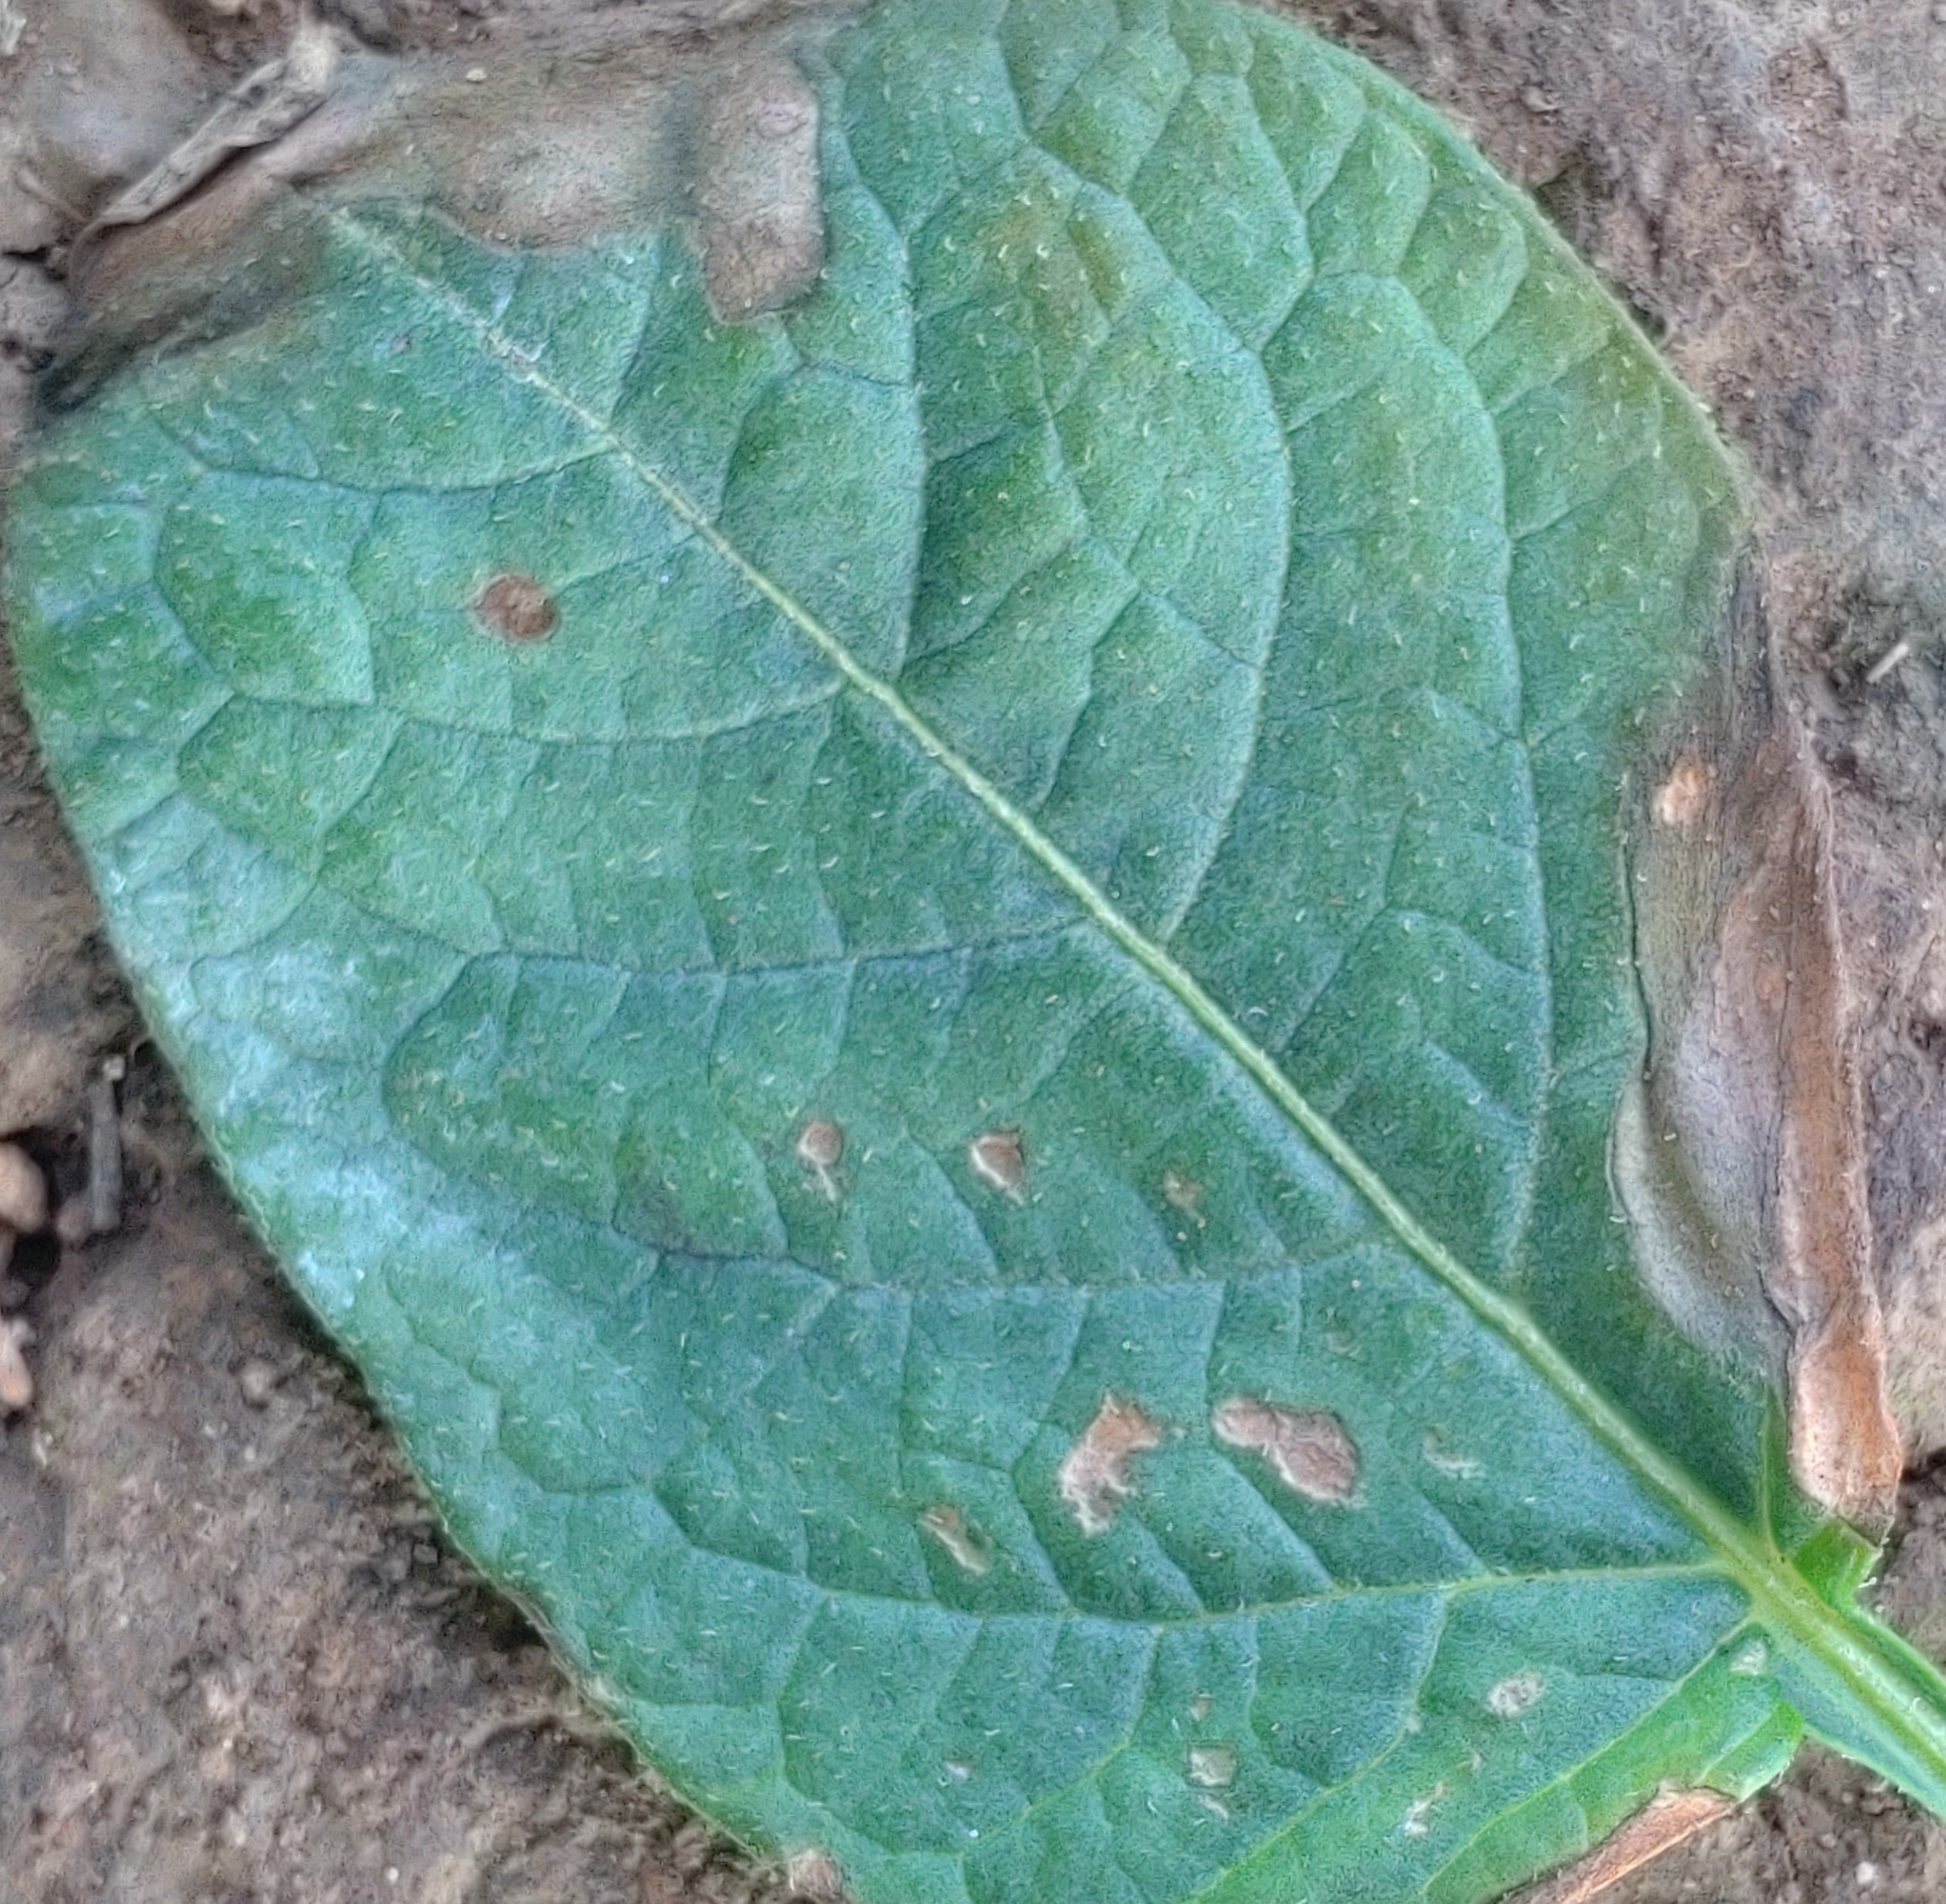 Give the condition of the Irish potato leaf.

early blight
